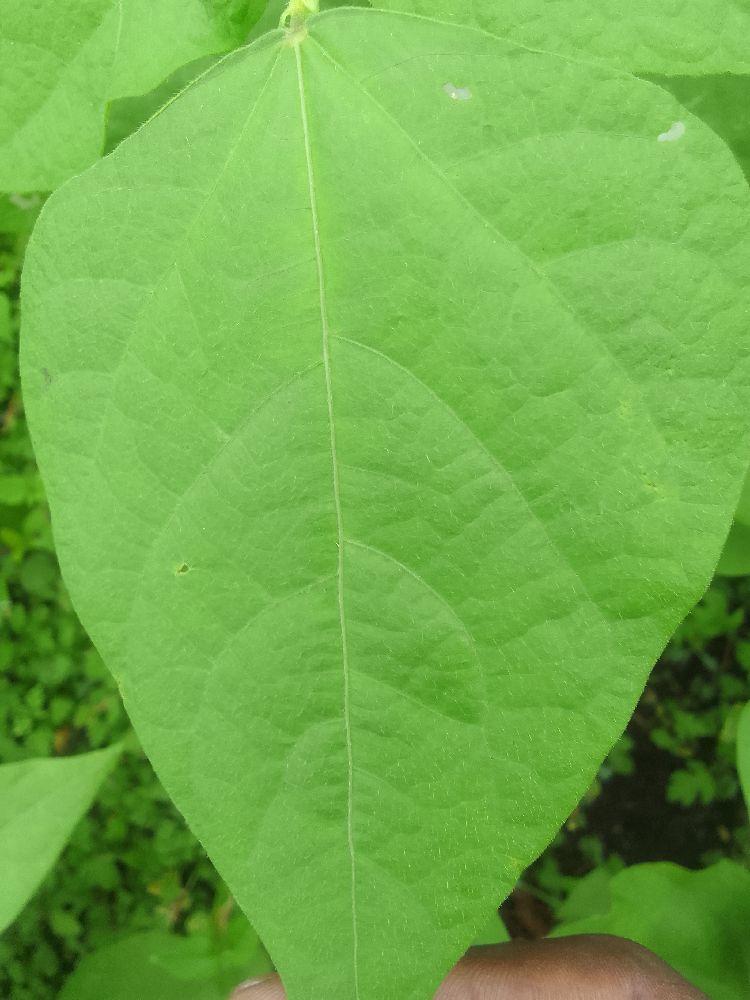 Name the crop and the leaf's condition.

common bean, healthy
